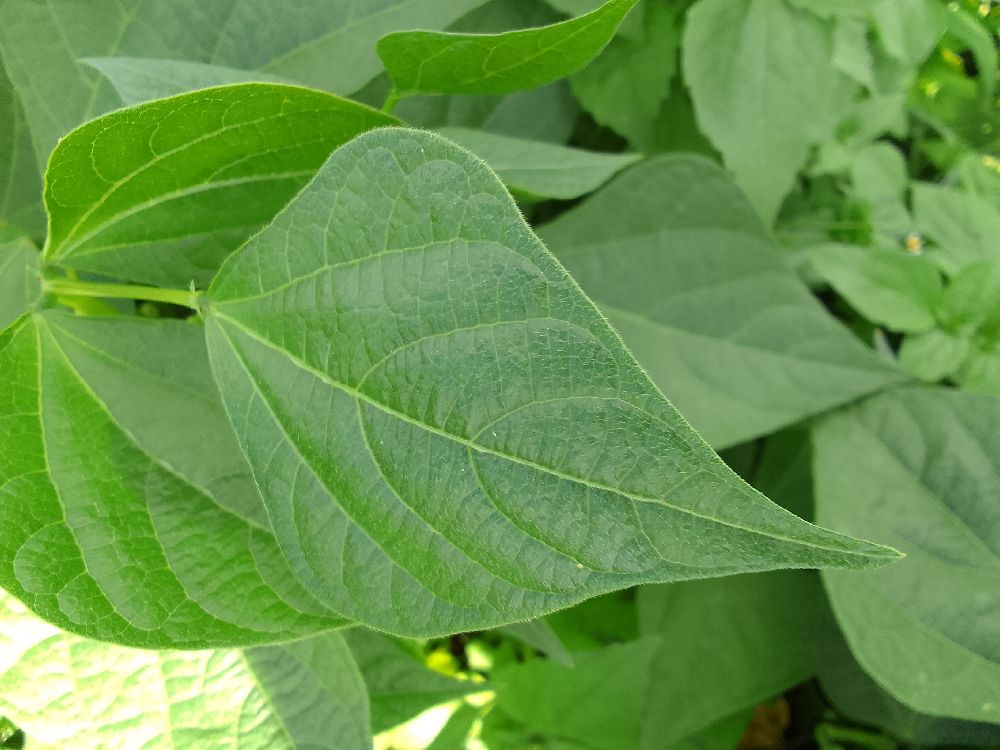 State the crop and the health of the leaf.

common bean, healthy
